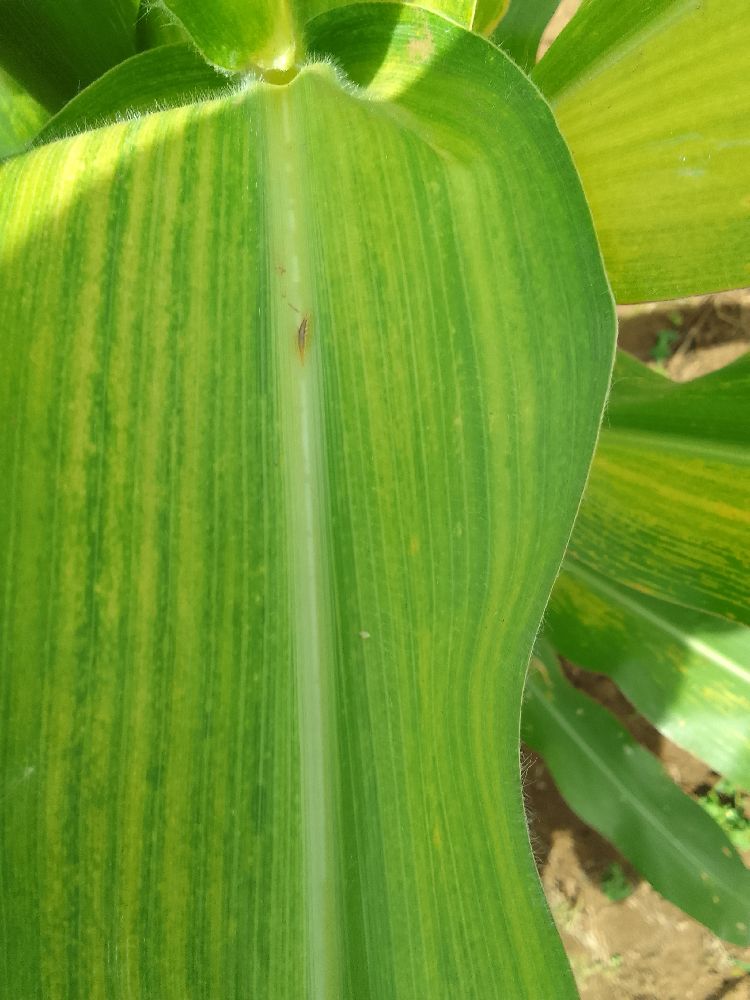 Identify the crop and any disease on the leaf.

maize, maize lethal necrosis
